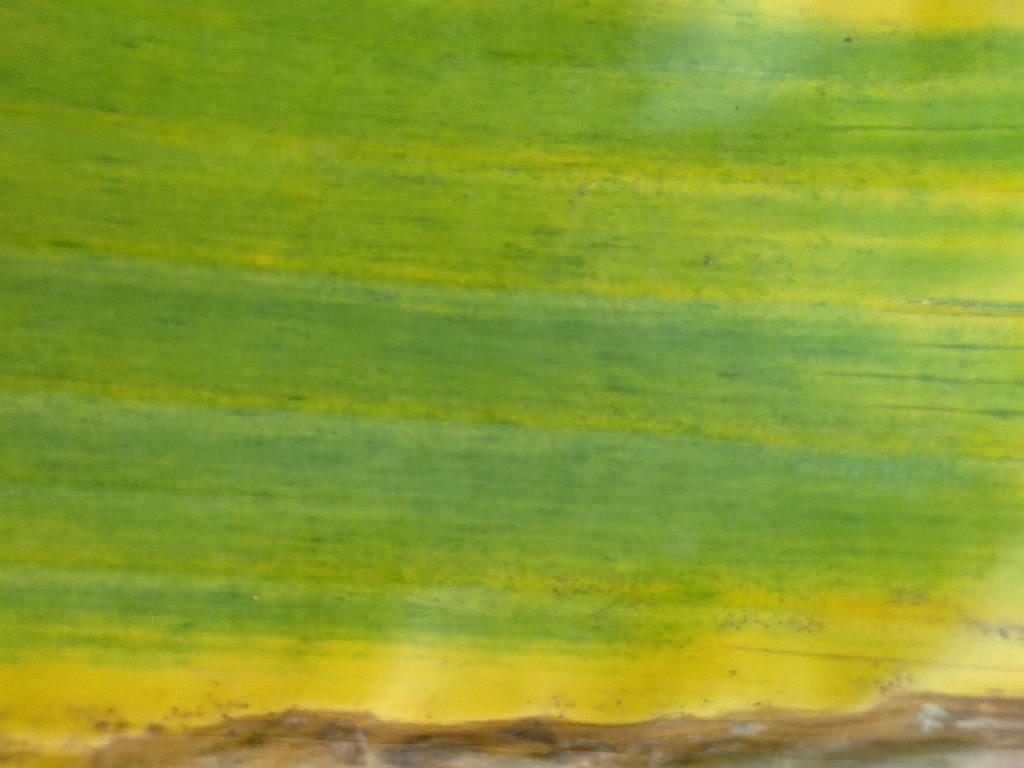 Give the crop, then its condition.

banana, fusarium wilt race 1
